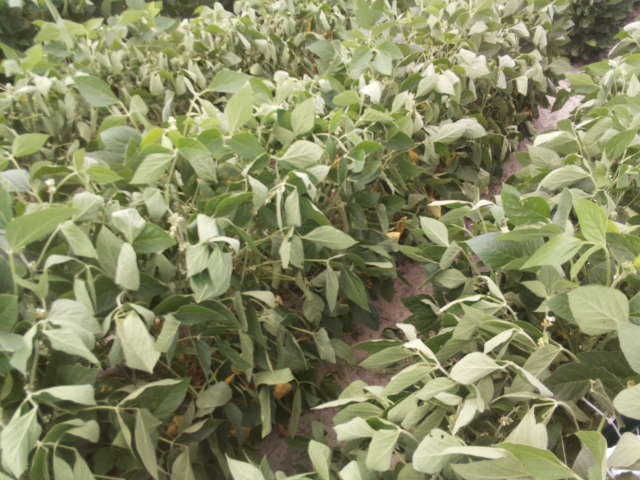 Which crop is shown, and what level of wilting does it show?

soybean, moderate turgor loss in upper canopy
